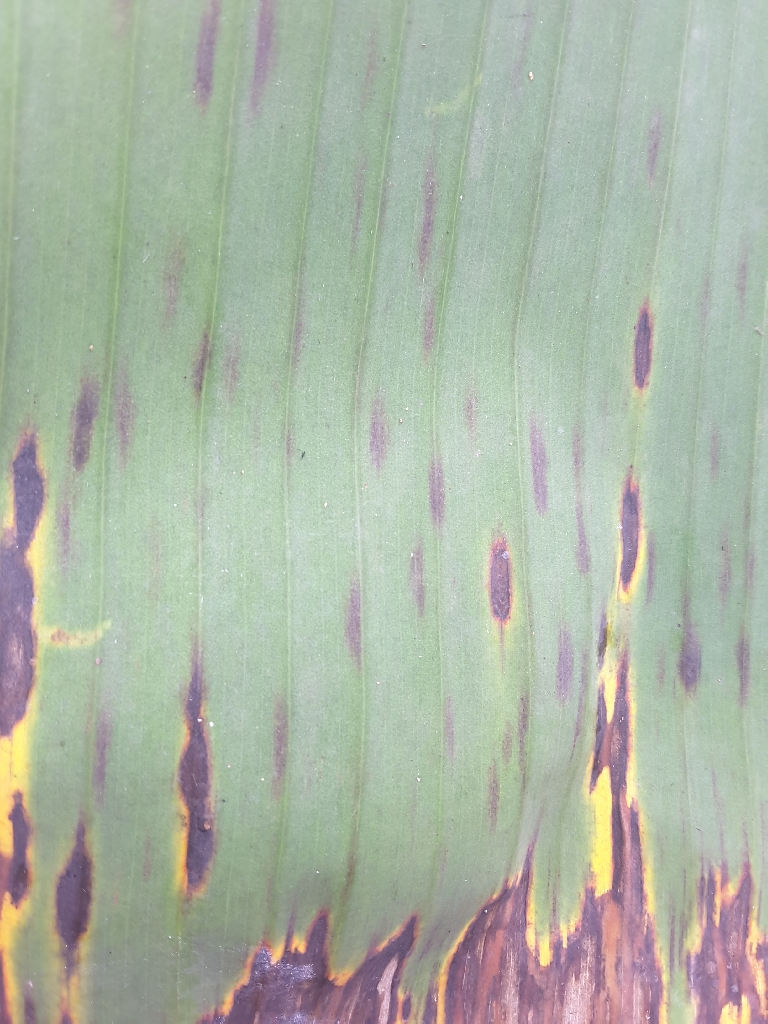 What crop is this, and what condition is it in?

banana, black sigatoka
